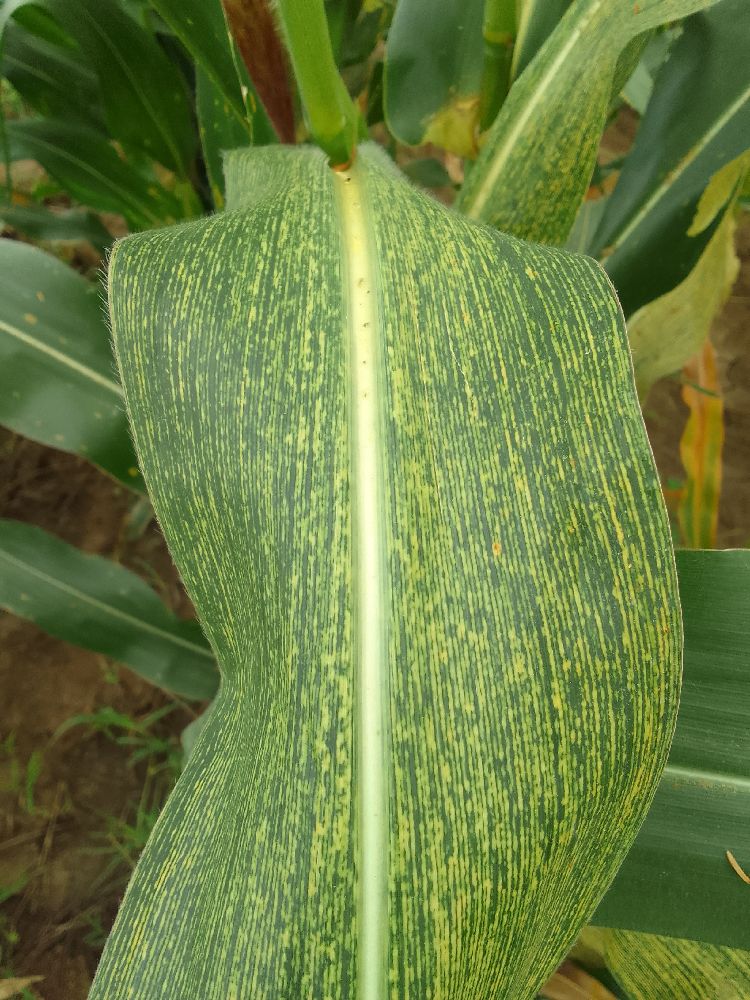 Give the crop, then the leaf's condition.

maize, maize streak virus
